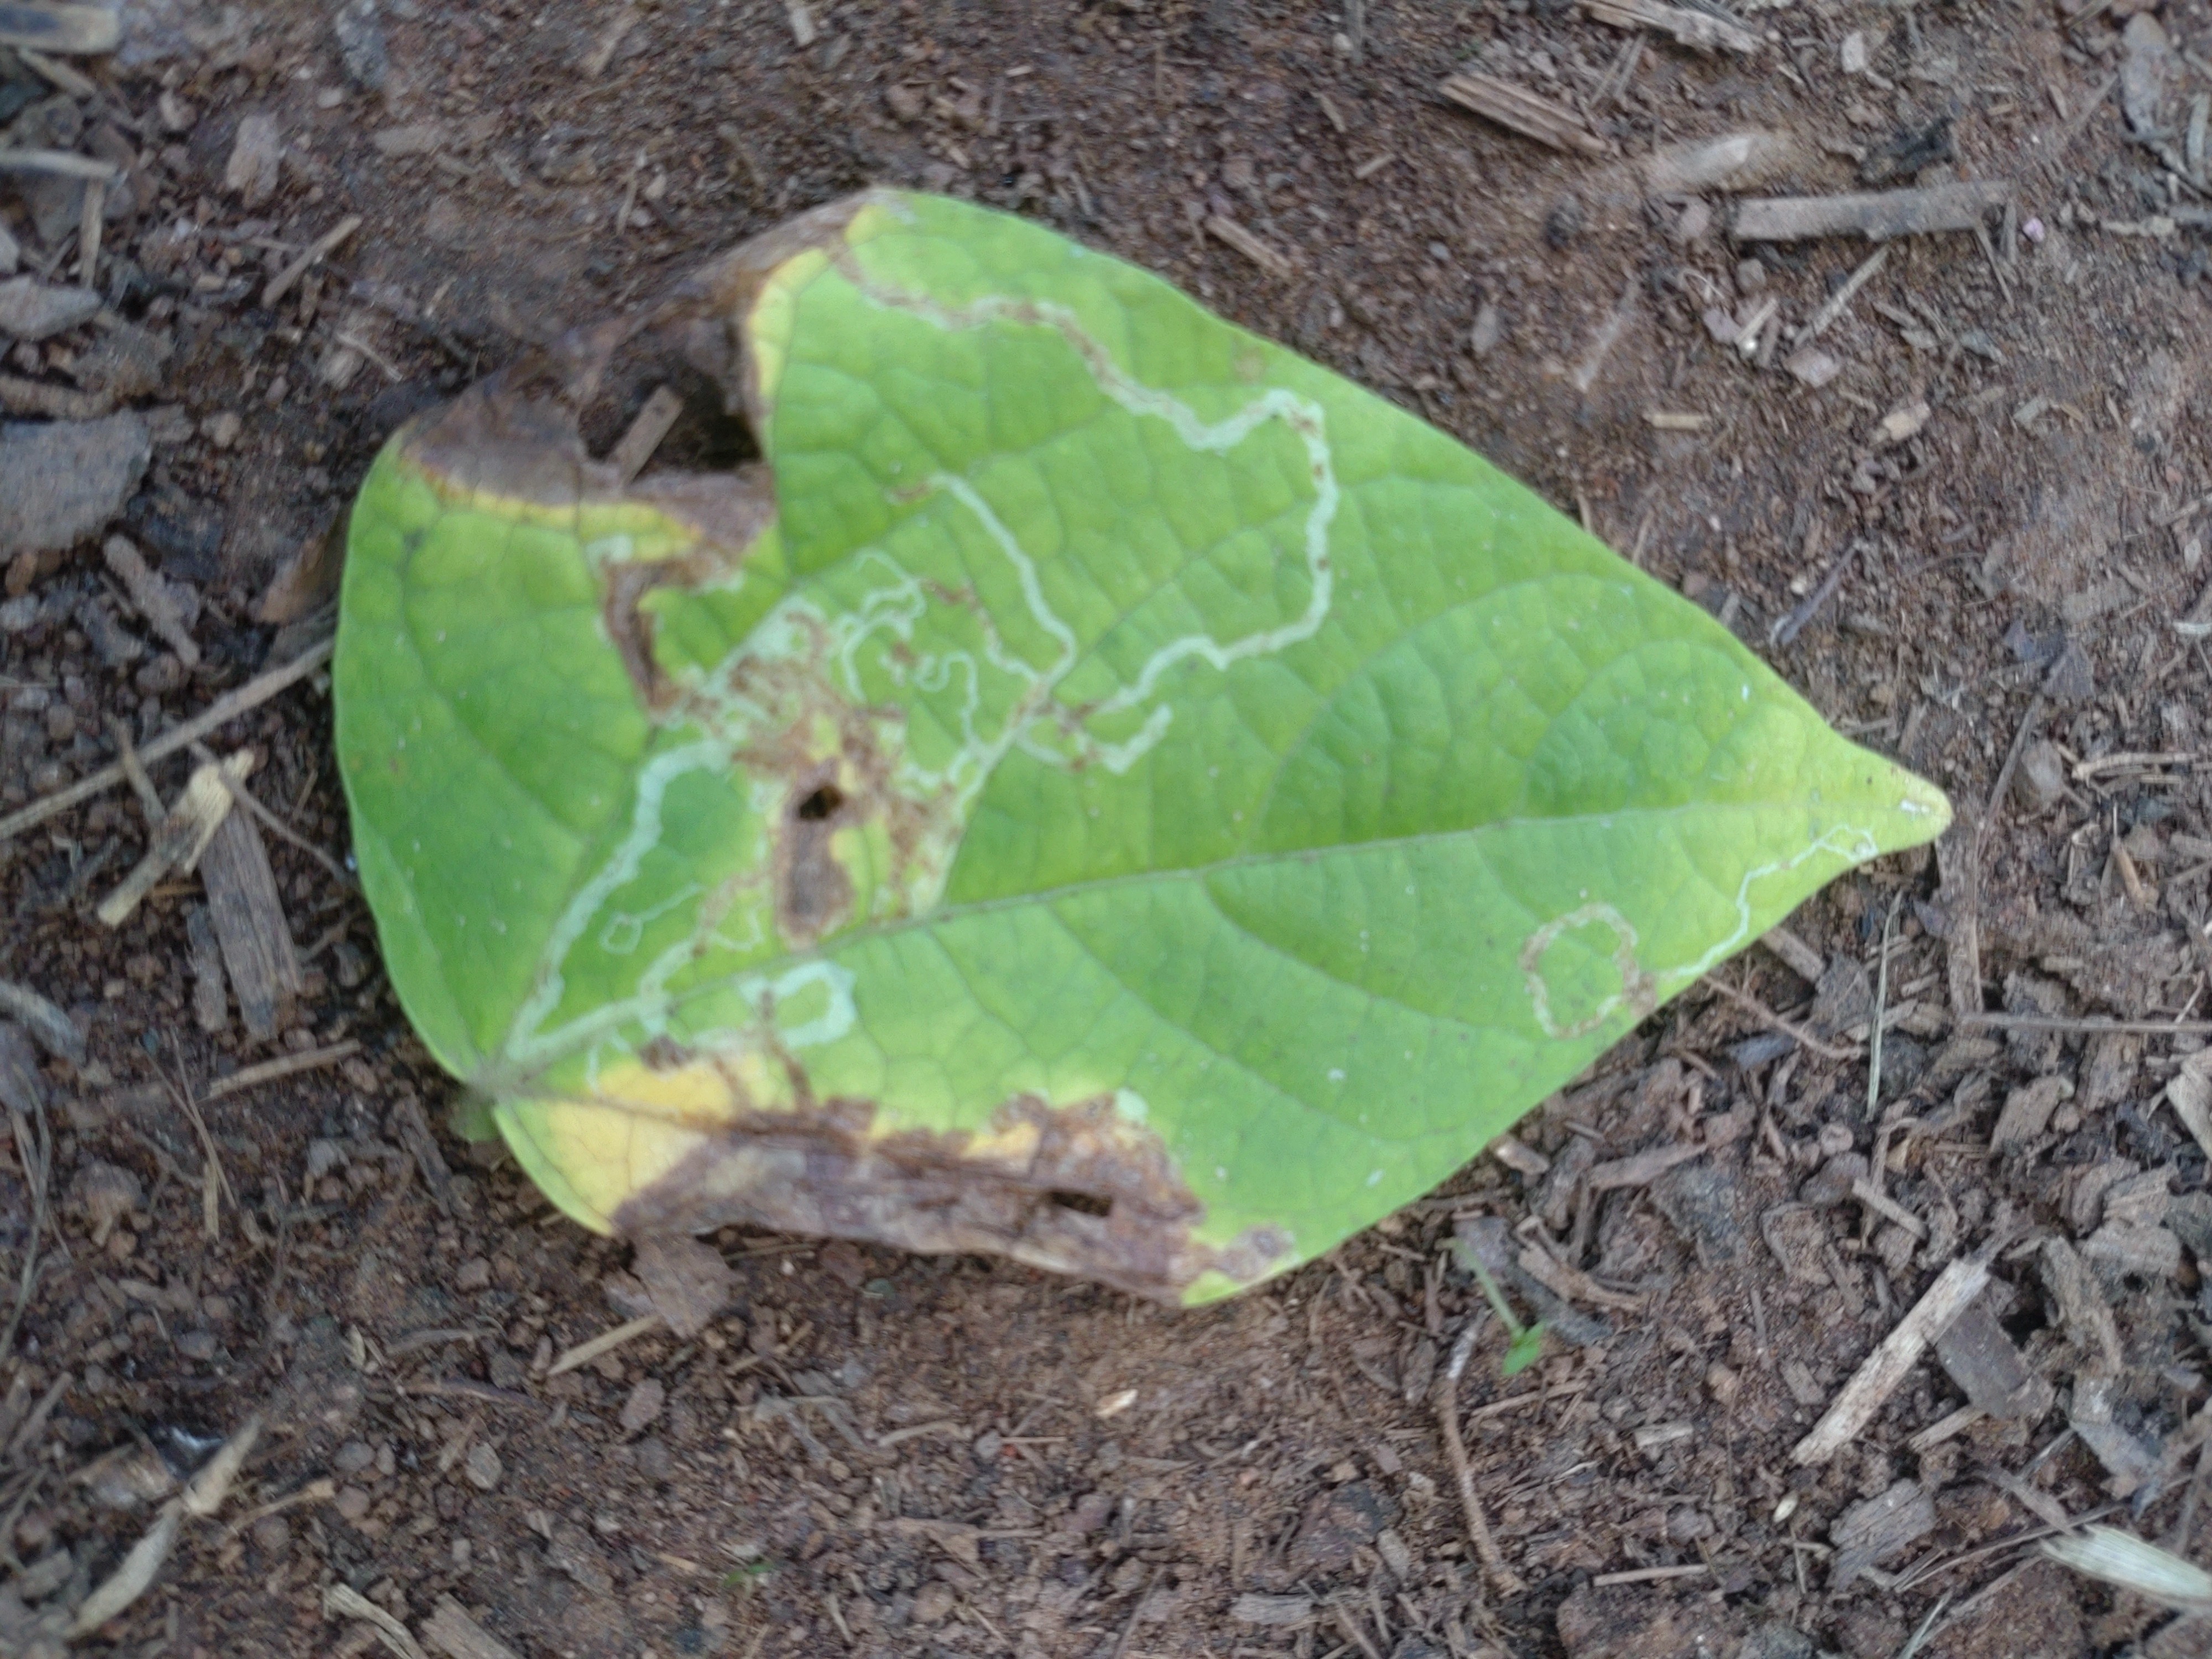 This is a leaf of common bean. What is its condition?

anthracnose
